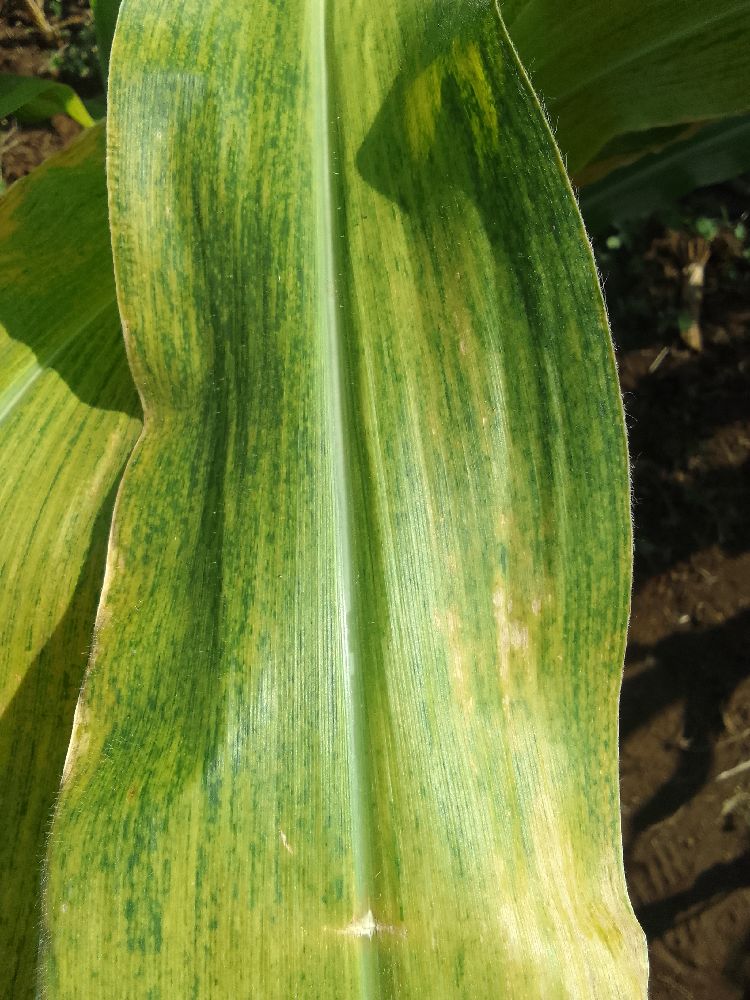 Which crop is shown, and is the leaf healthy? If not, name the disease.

maize, maize lethal necrosis
